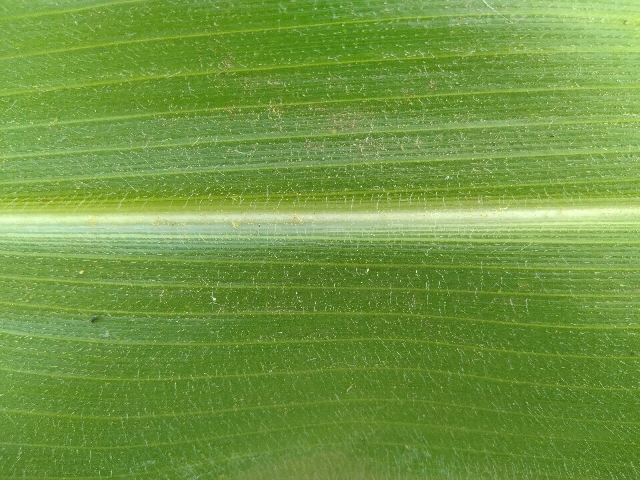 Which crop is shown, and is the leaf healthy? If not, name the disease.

maize, healthy
